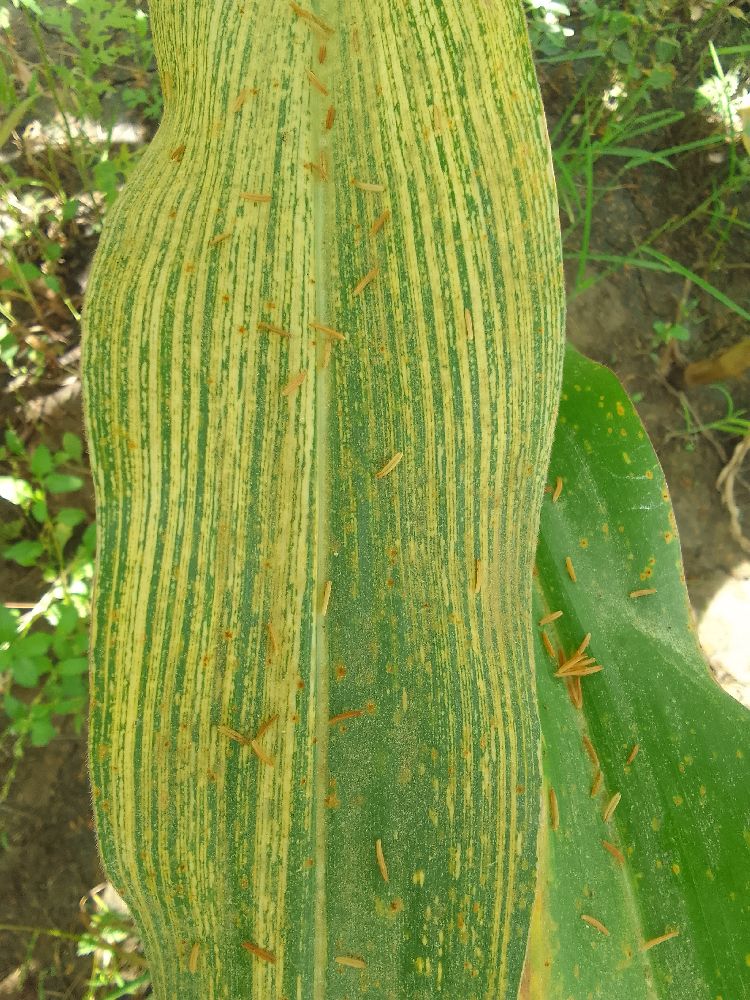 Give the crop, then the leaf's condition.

maize, maize streak virus
